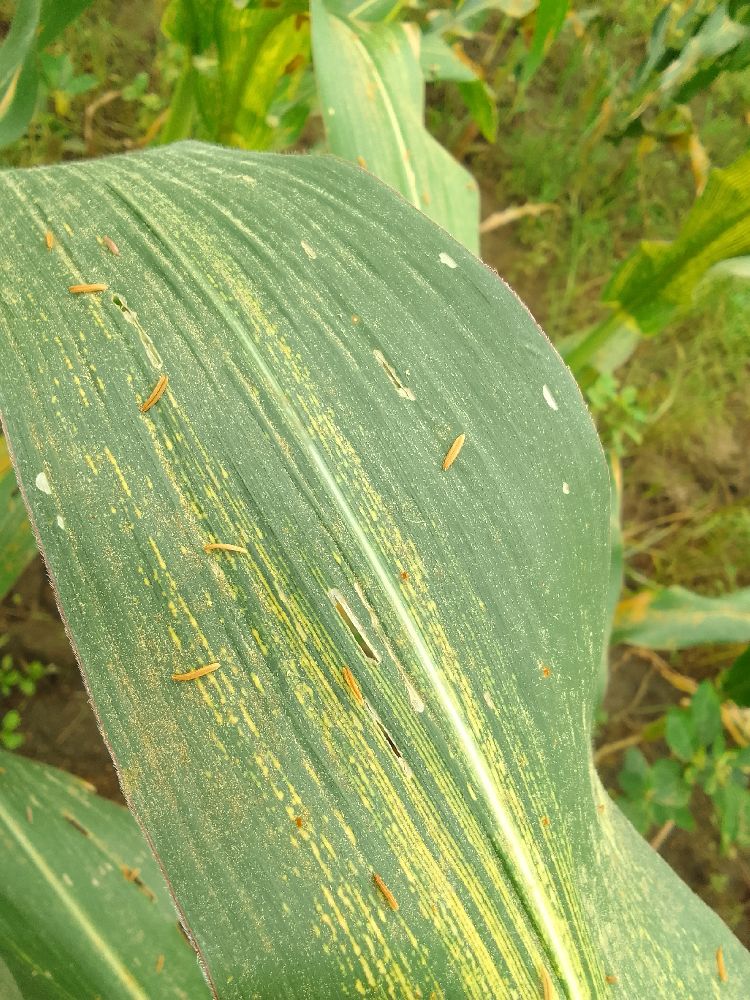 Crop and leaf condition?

maize, maize streak virus
